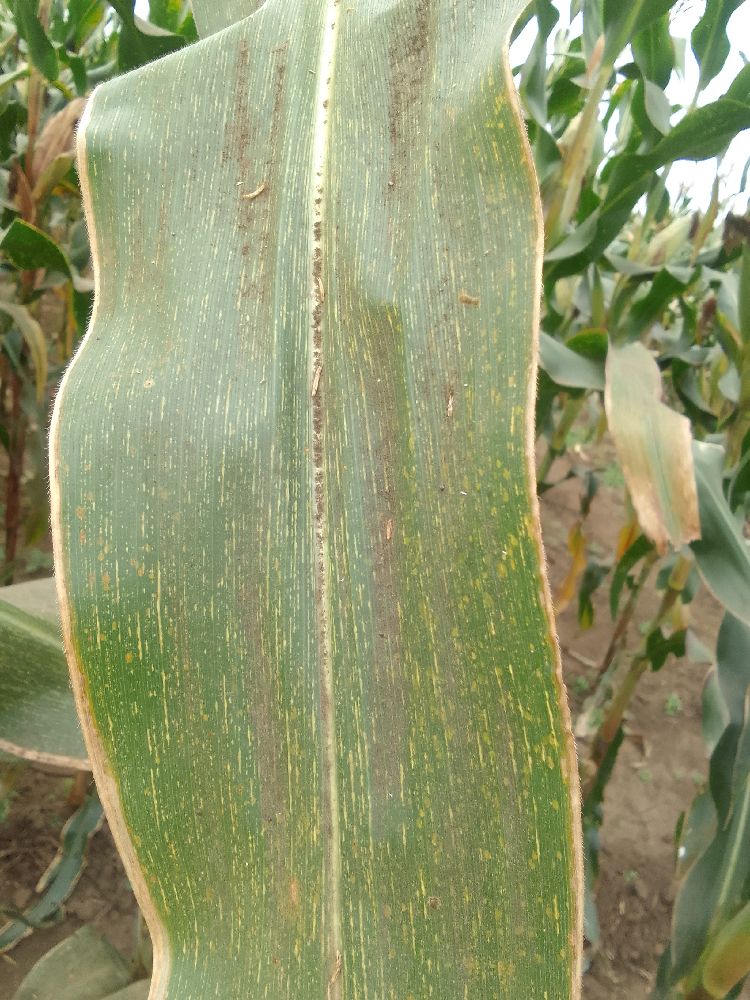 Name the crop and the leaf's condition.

maize, maize streak virus
